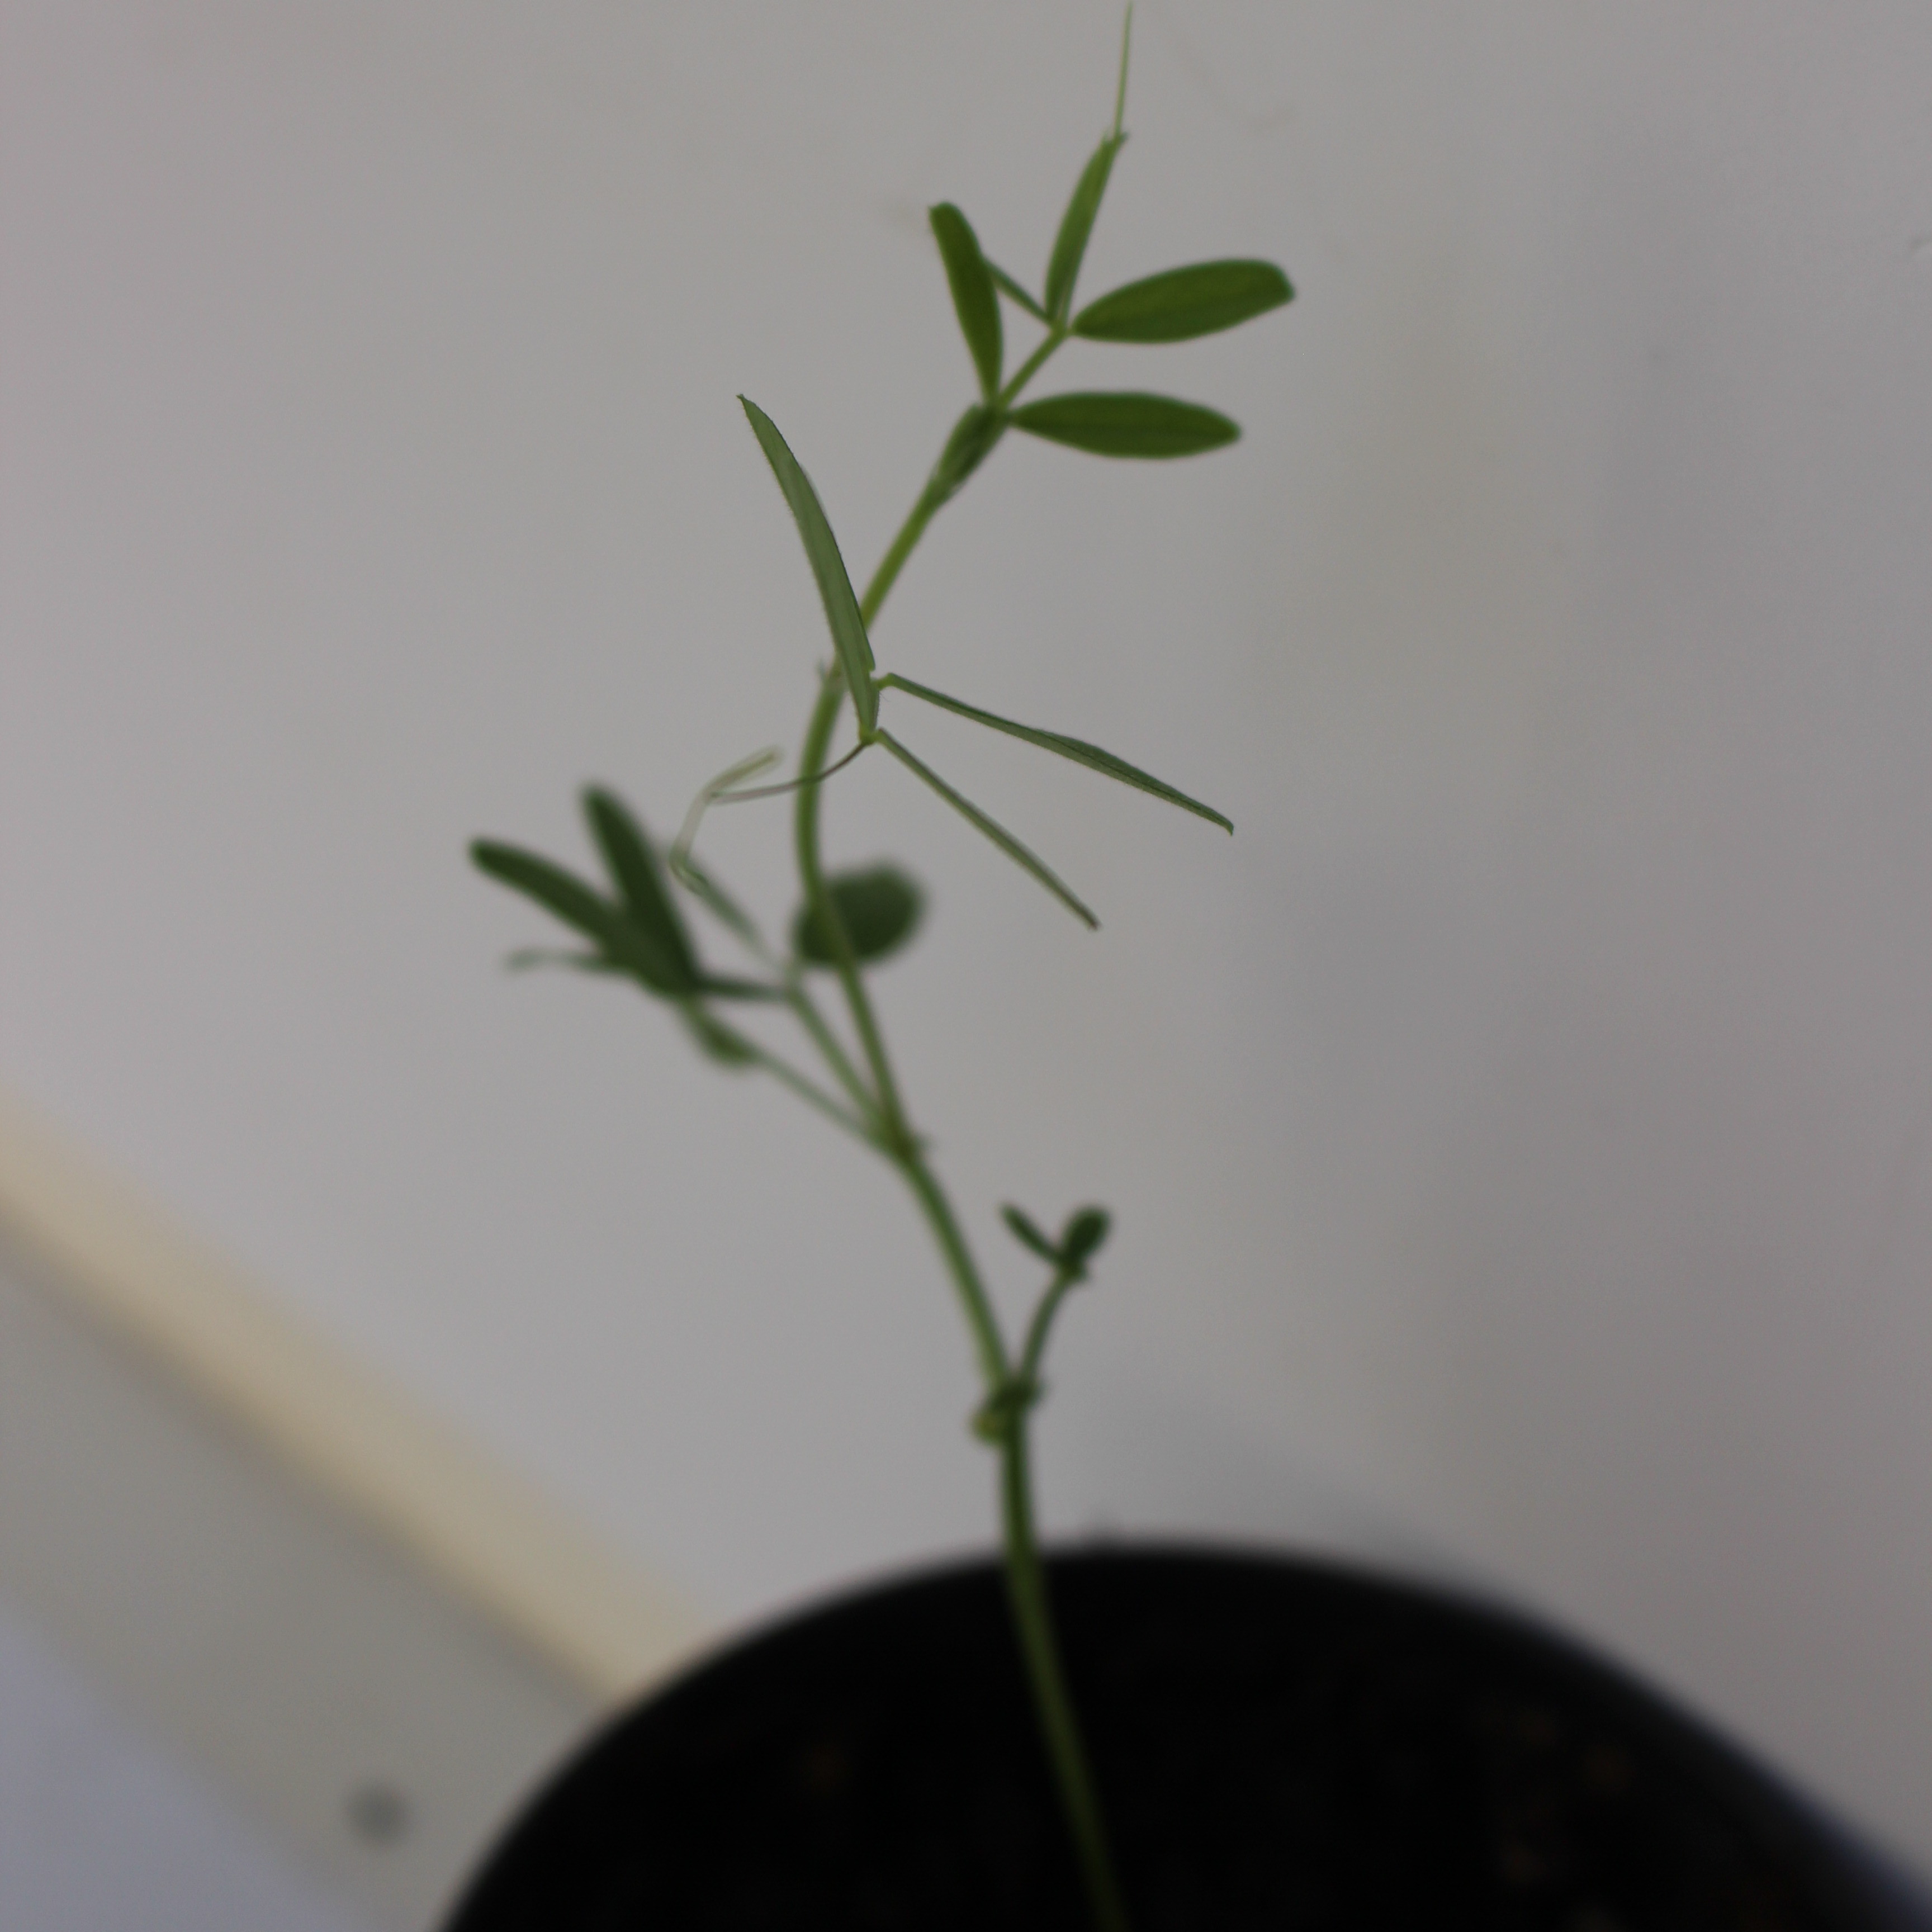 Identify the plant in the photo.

Vicia sativa
